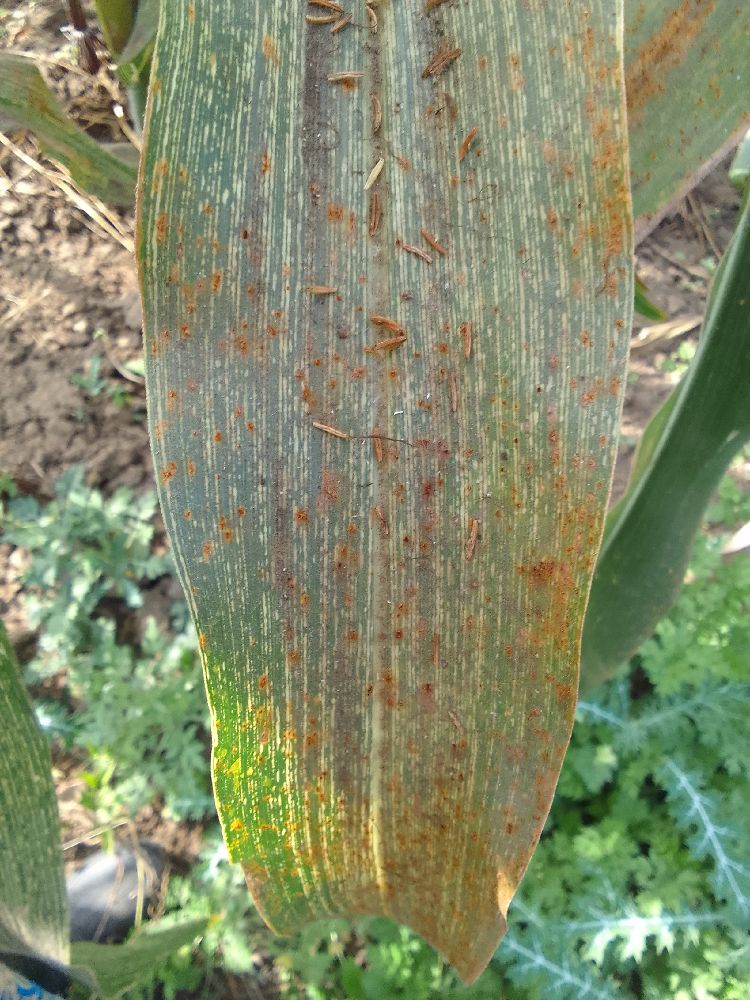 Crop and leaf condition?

maize, maize streak virus
